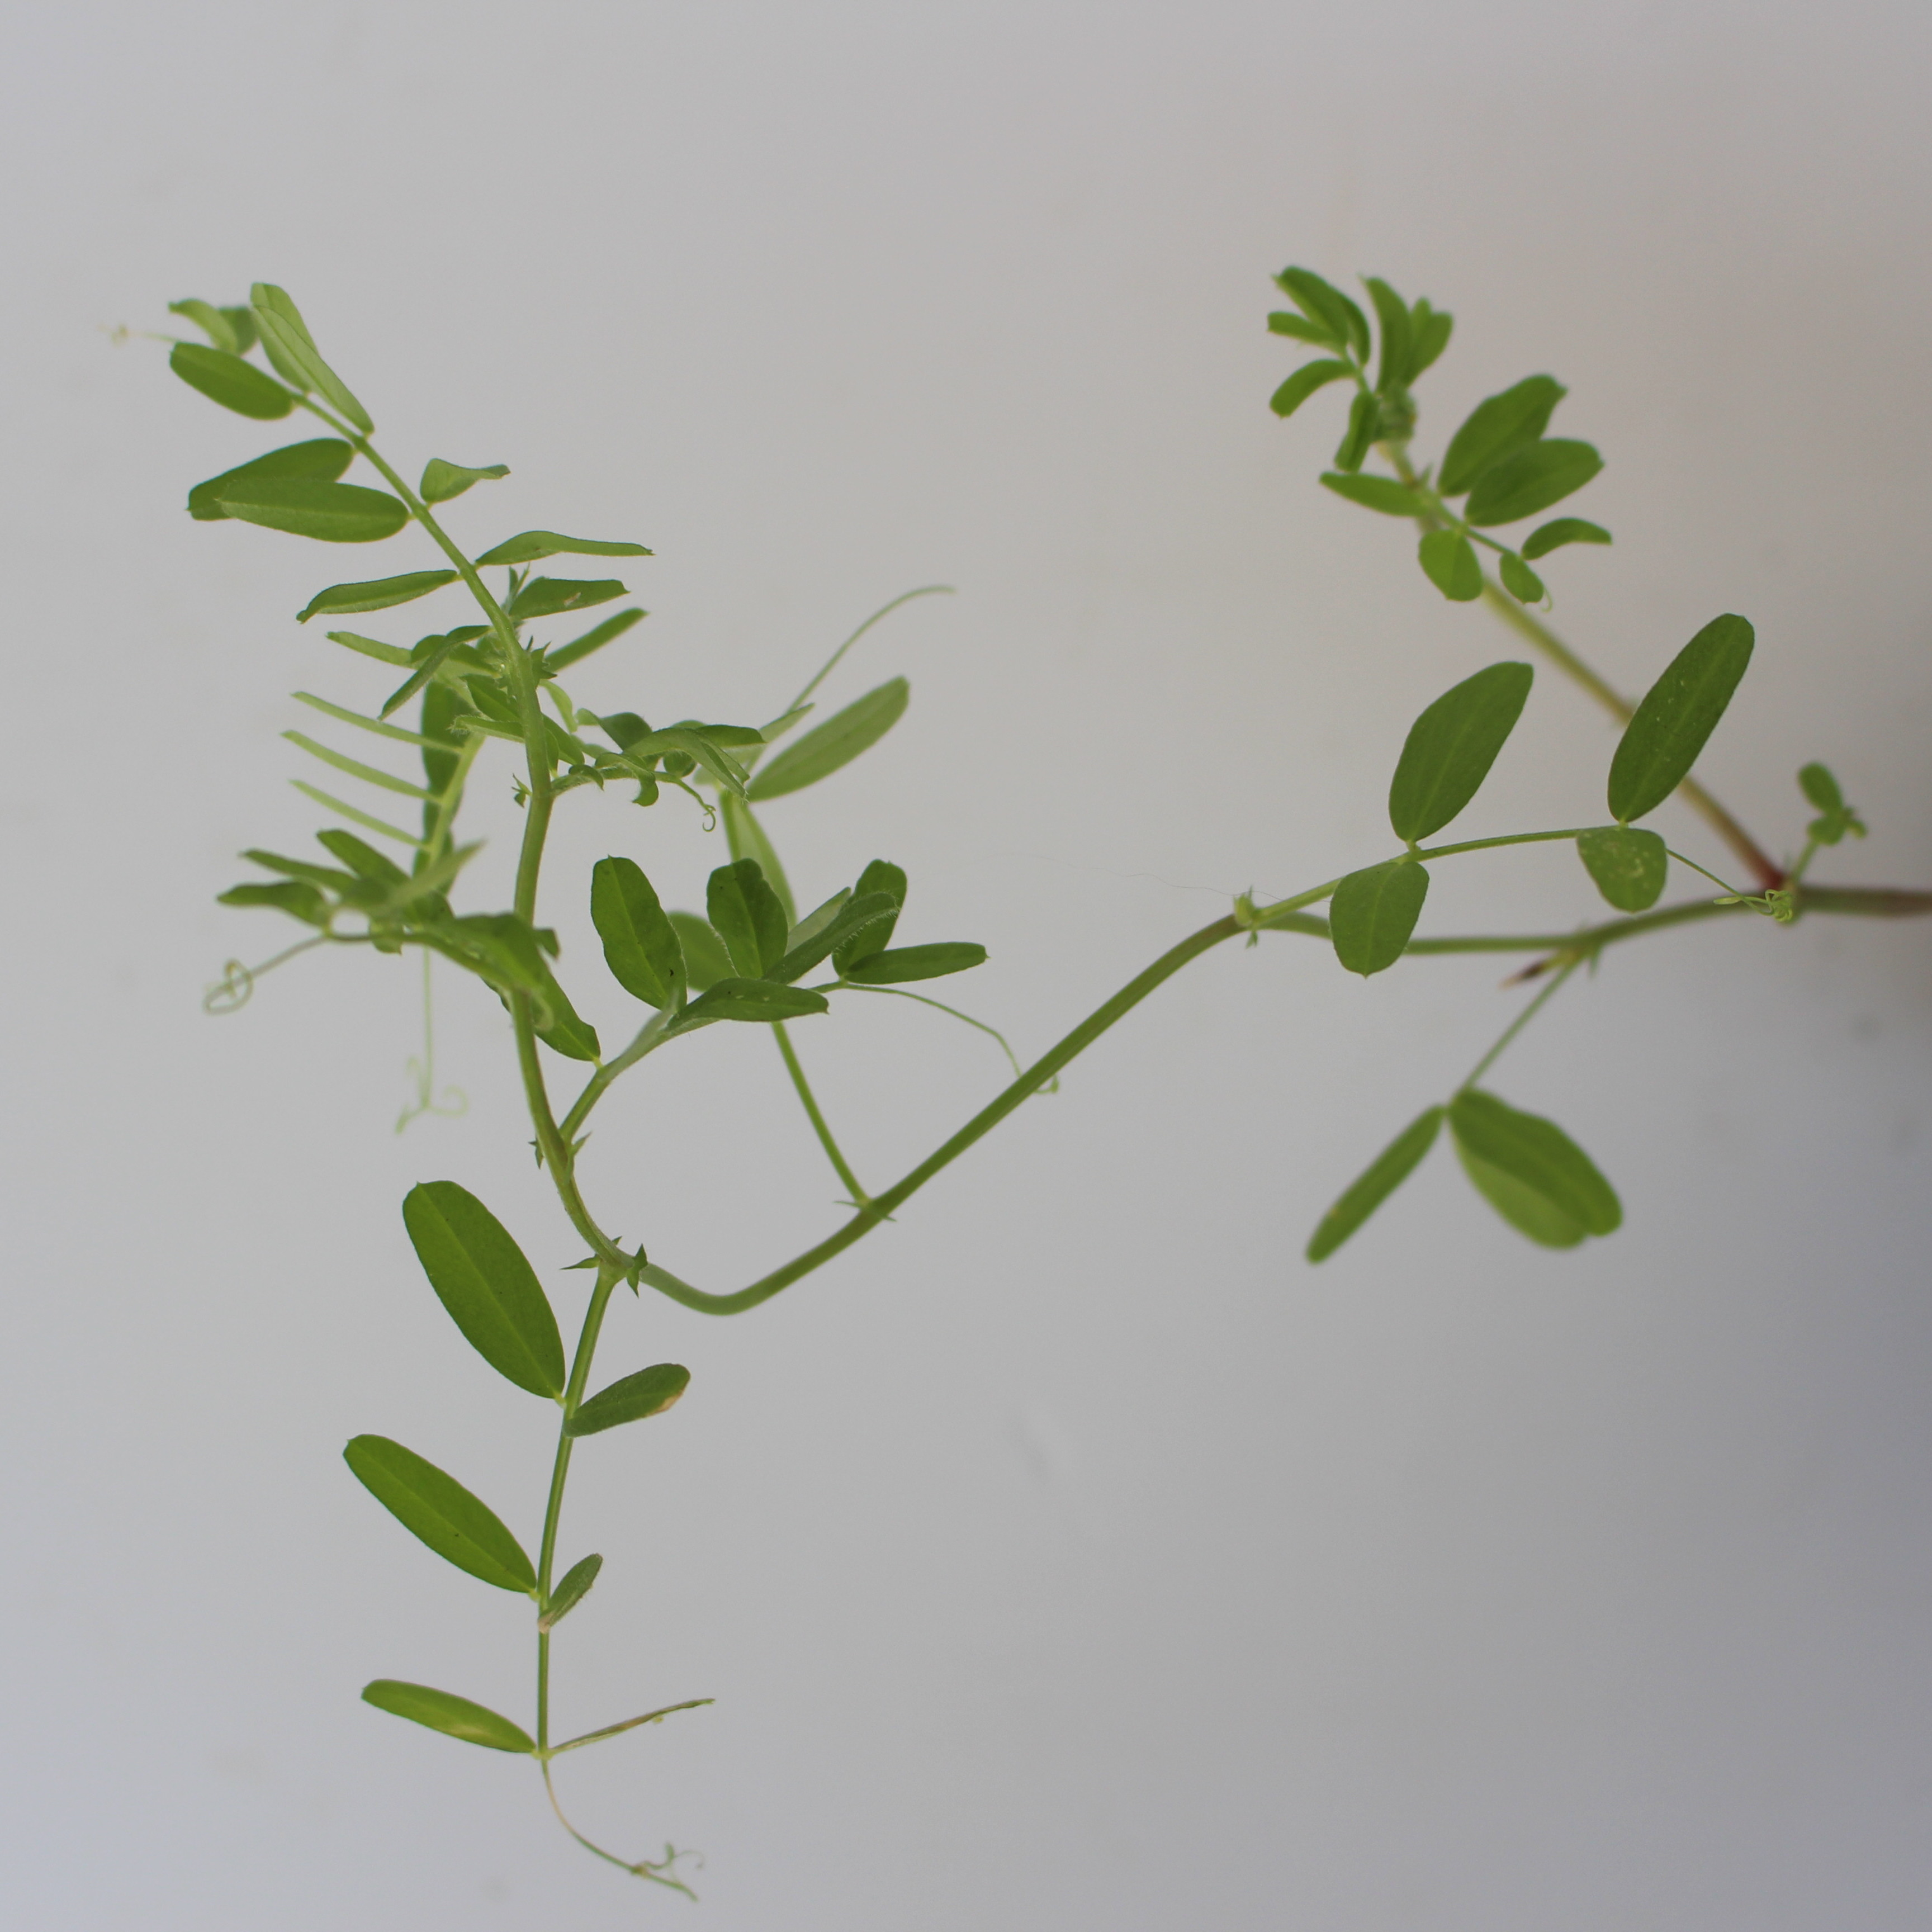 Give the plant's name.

Vicia sativa
